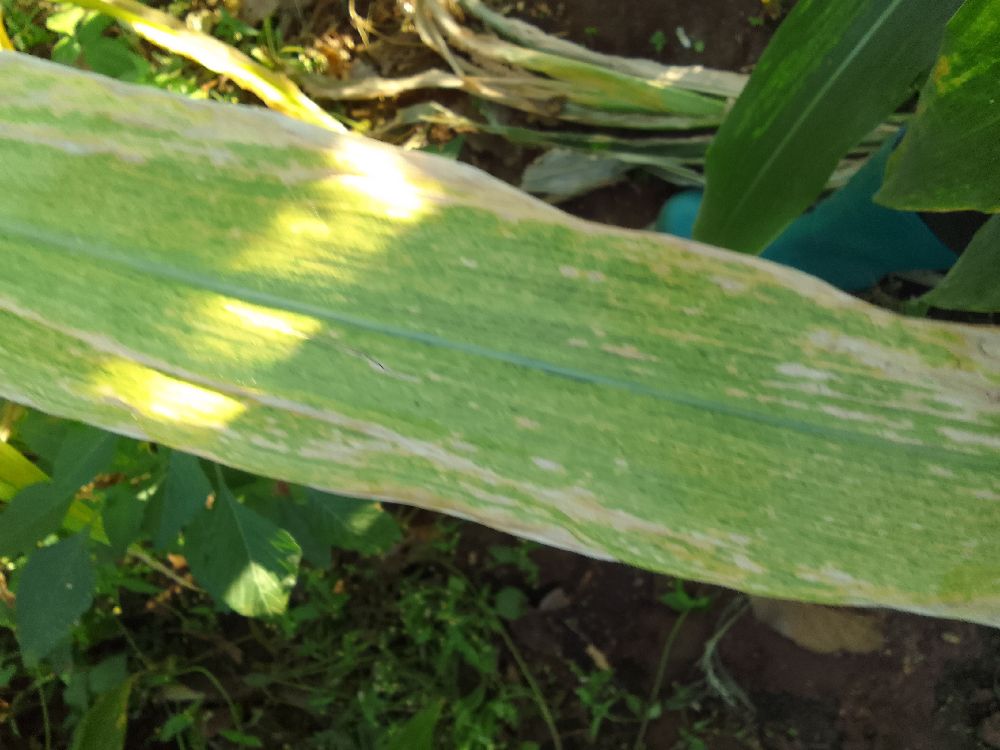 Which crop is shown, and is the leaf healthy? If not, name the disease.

maize, maize lethal necrosis
